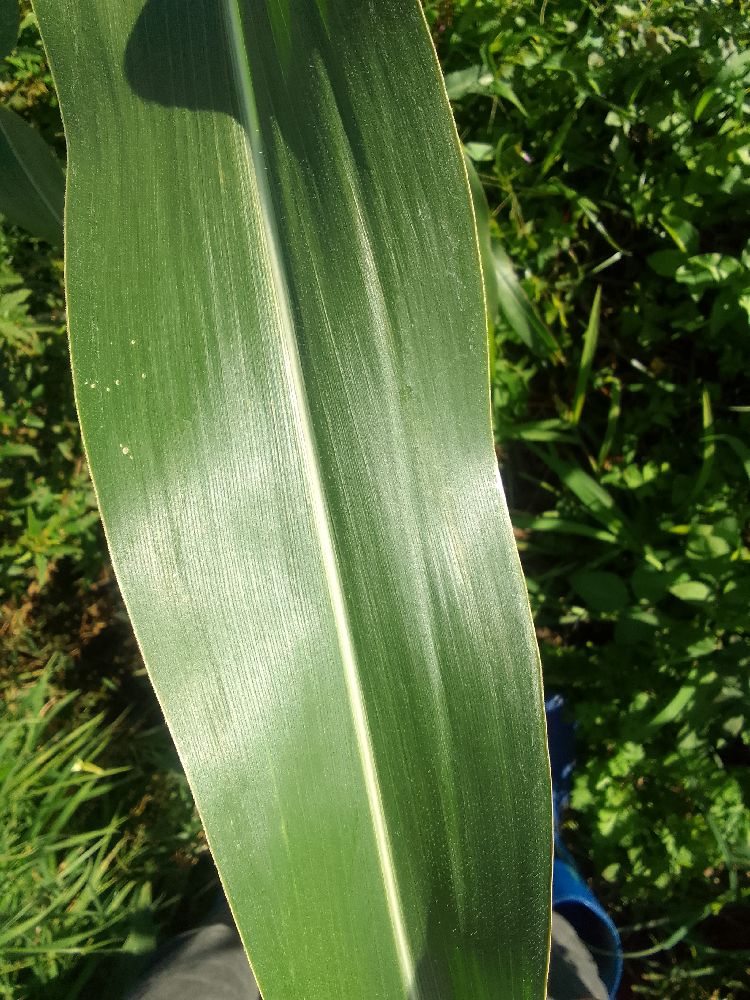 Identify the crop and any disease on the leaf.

maize, healthy
